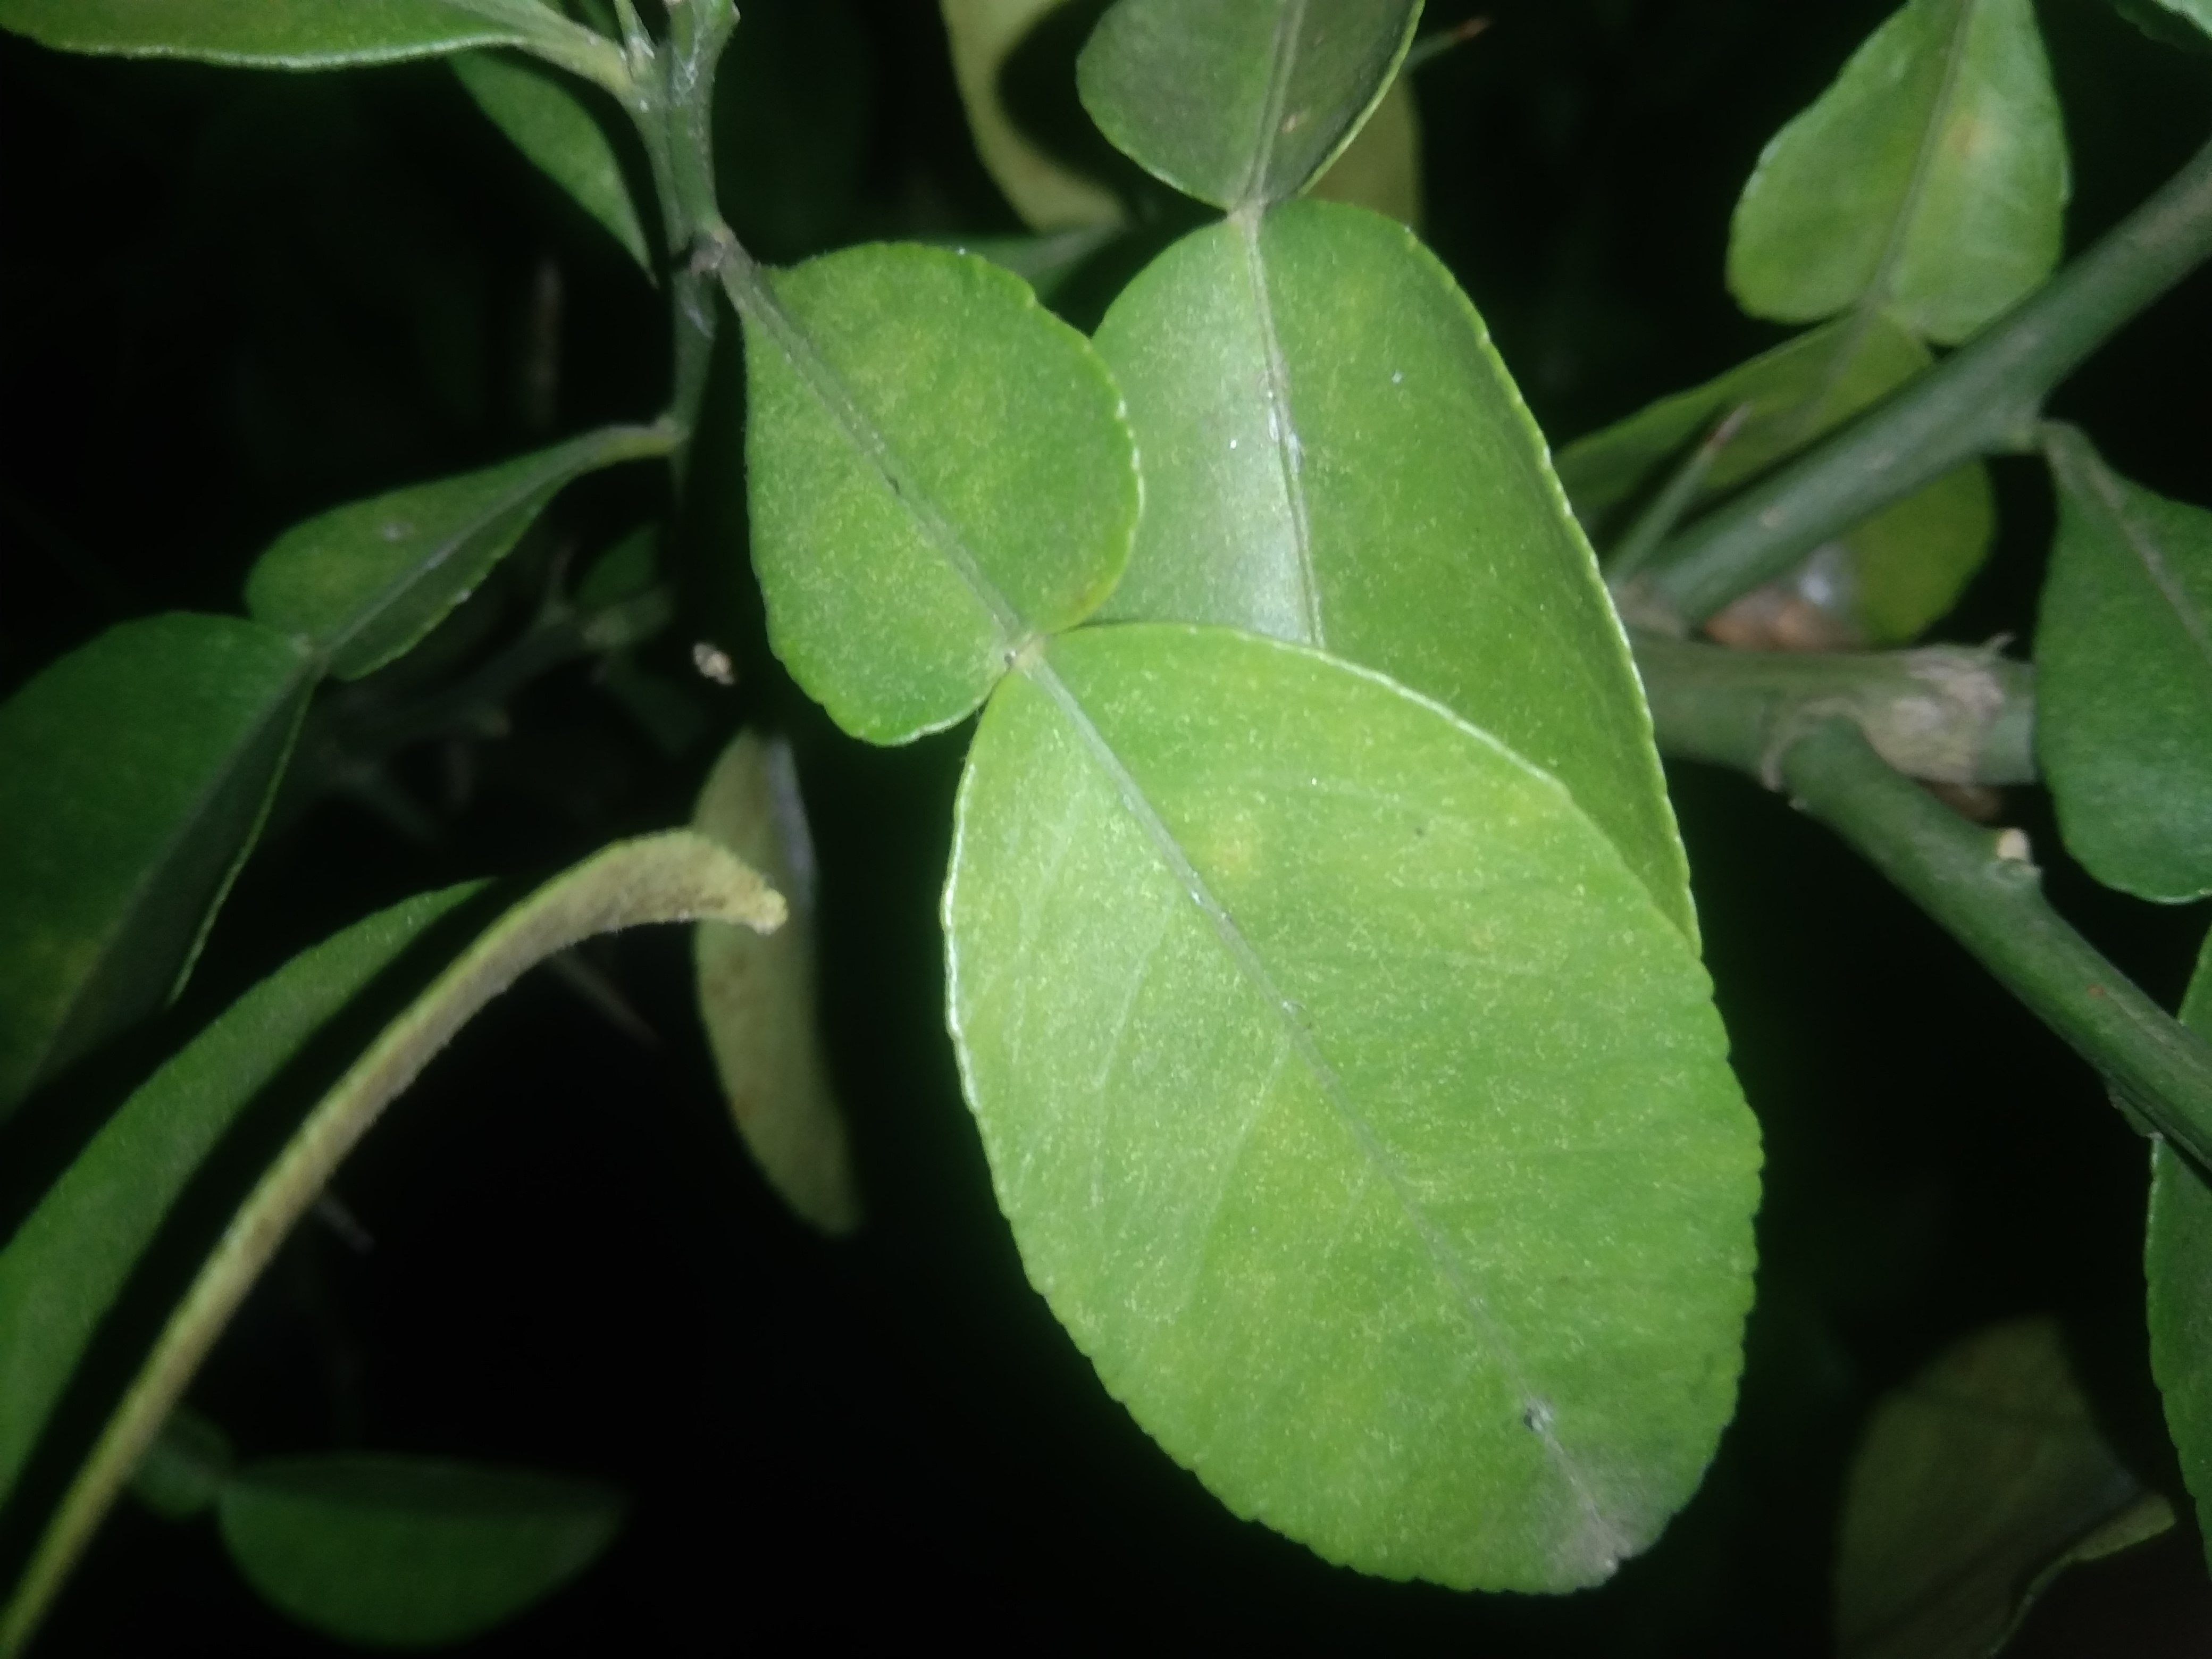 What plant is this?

lemon
